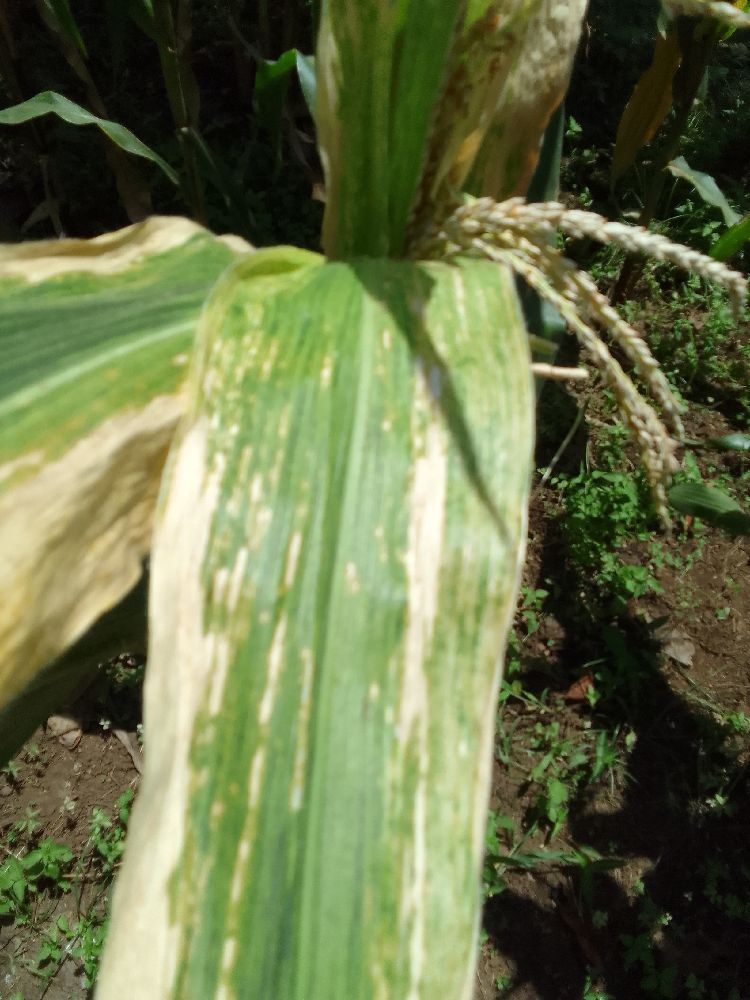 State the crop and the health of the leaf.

maize, maize lethal necrosis
